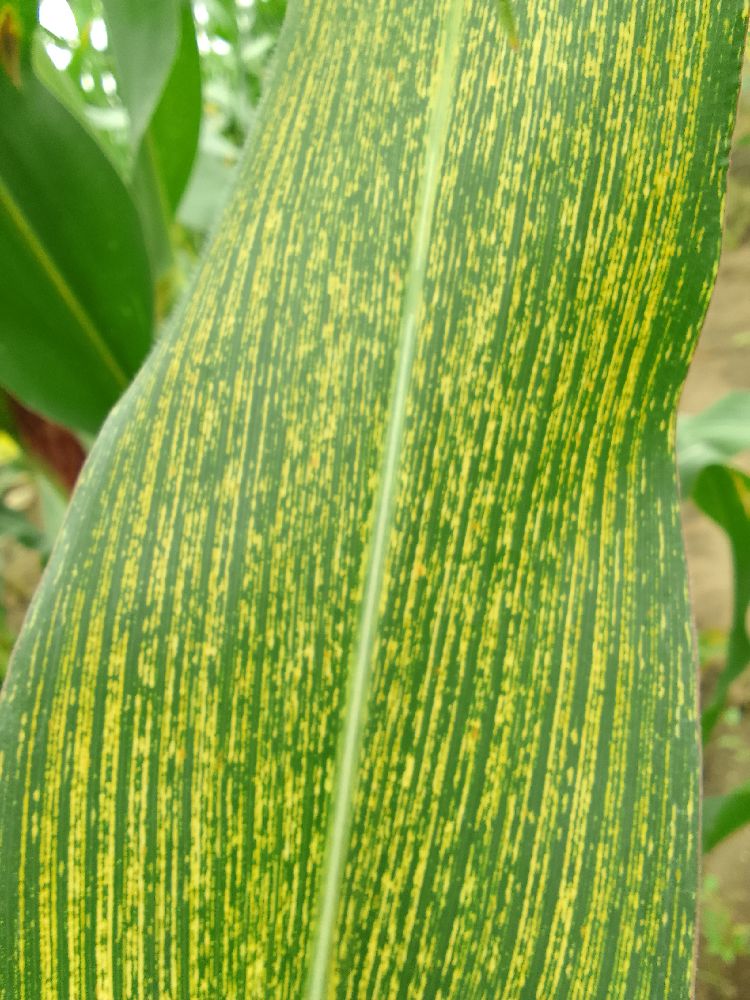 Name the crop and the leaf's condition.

maize, maize streak virus
